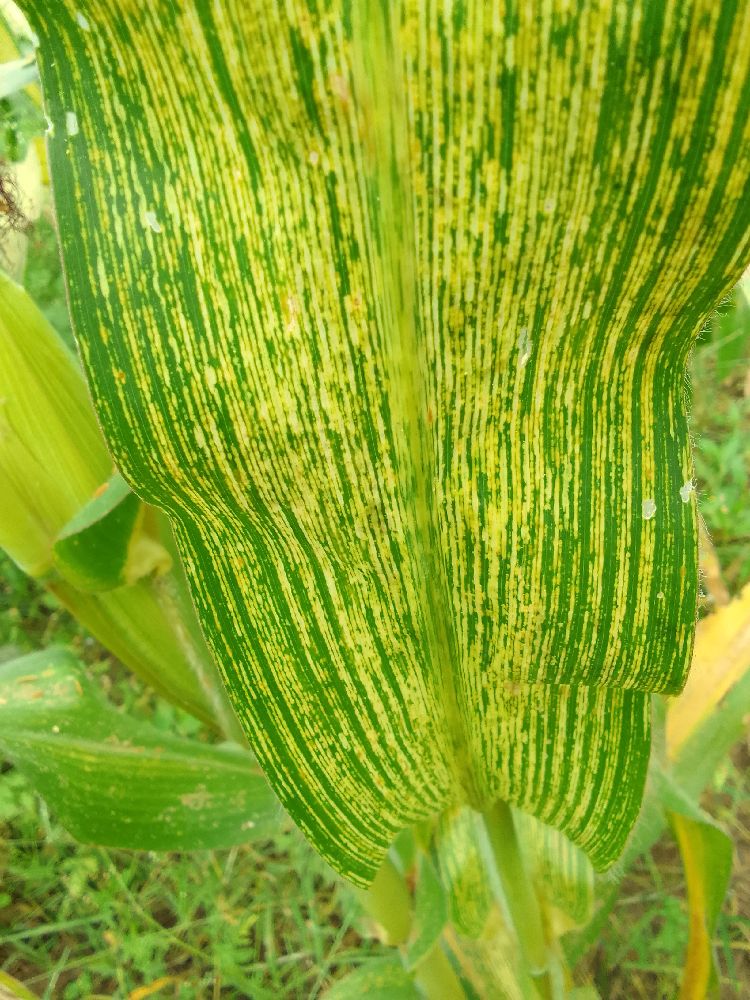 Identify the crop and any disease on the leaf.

maize, maize streak virus
